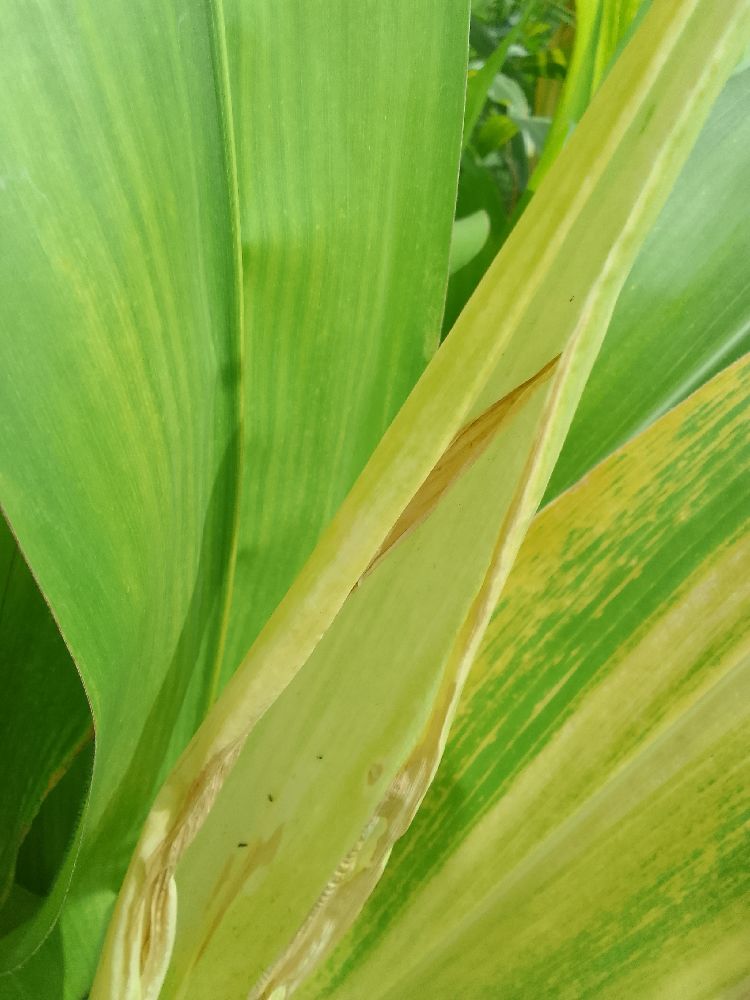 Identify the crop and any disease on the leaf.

maize, maize lethal necrosis
